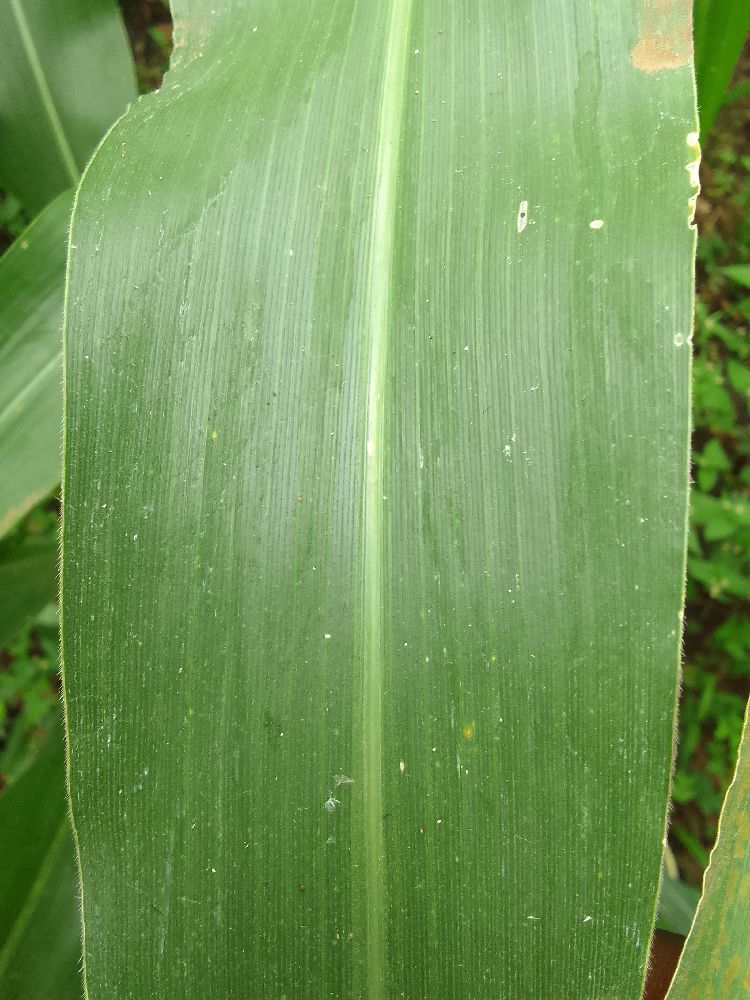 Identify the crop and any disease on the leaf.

maize, healthy
